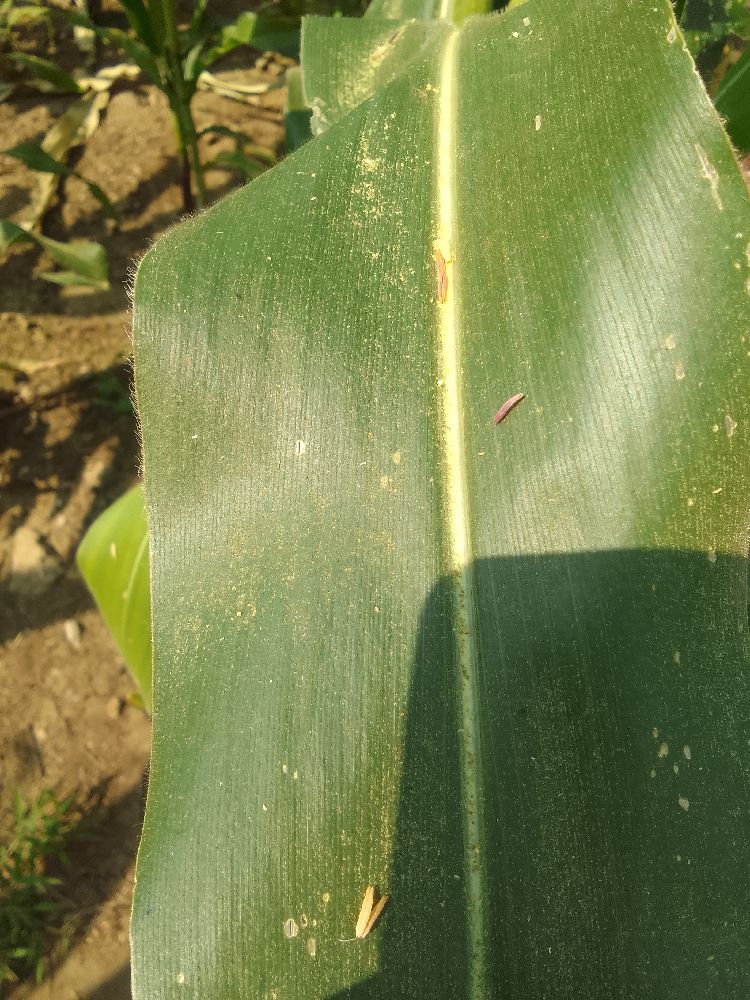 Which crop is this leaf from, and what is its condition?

maize, healthy
